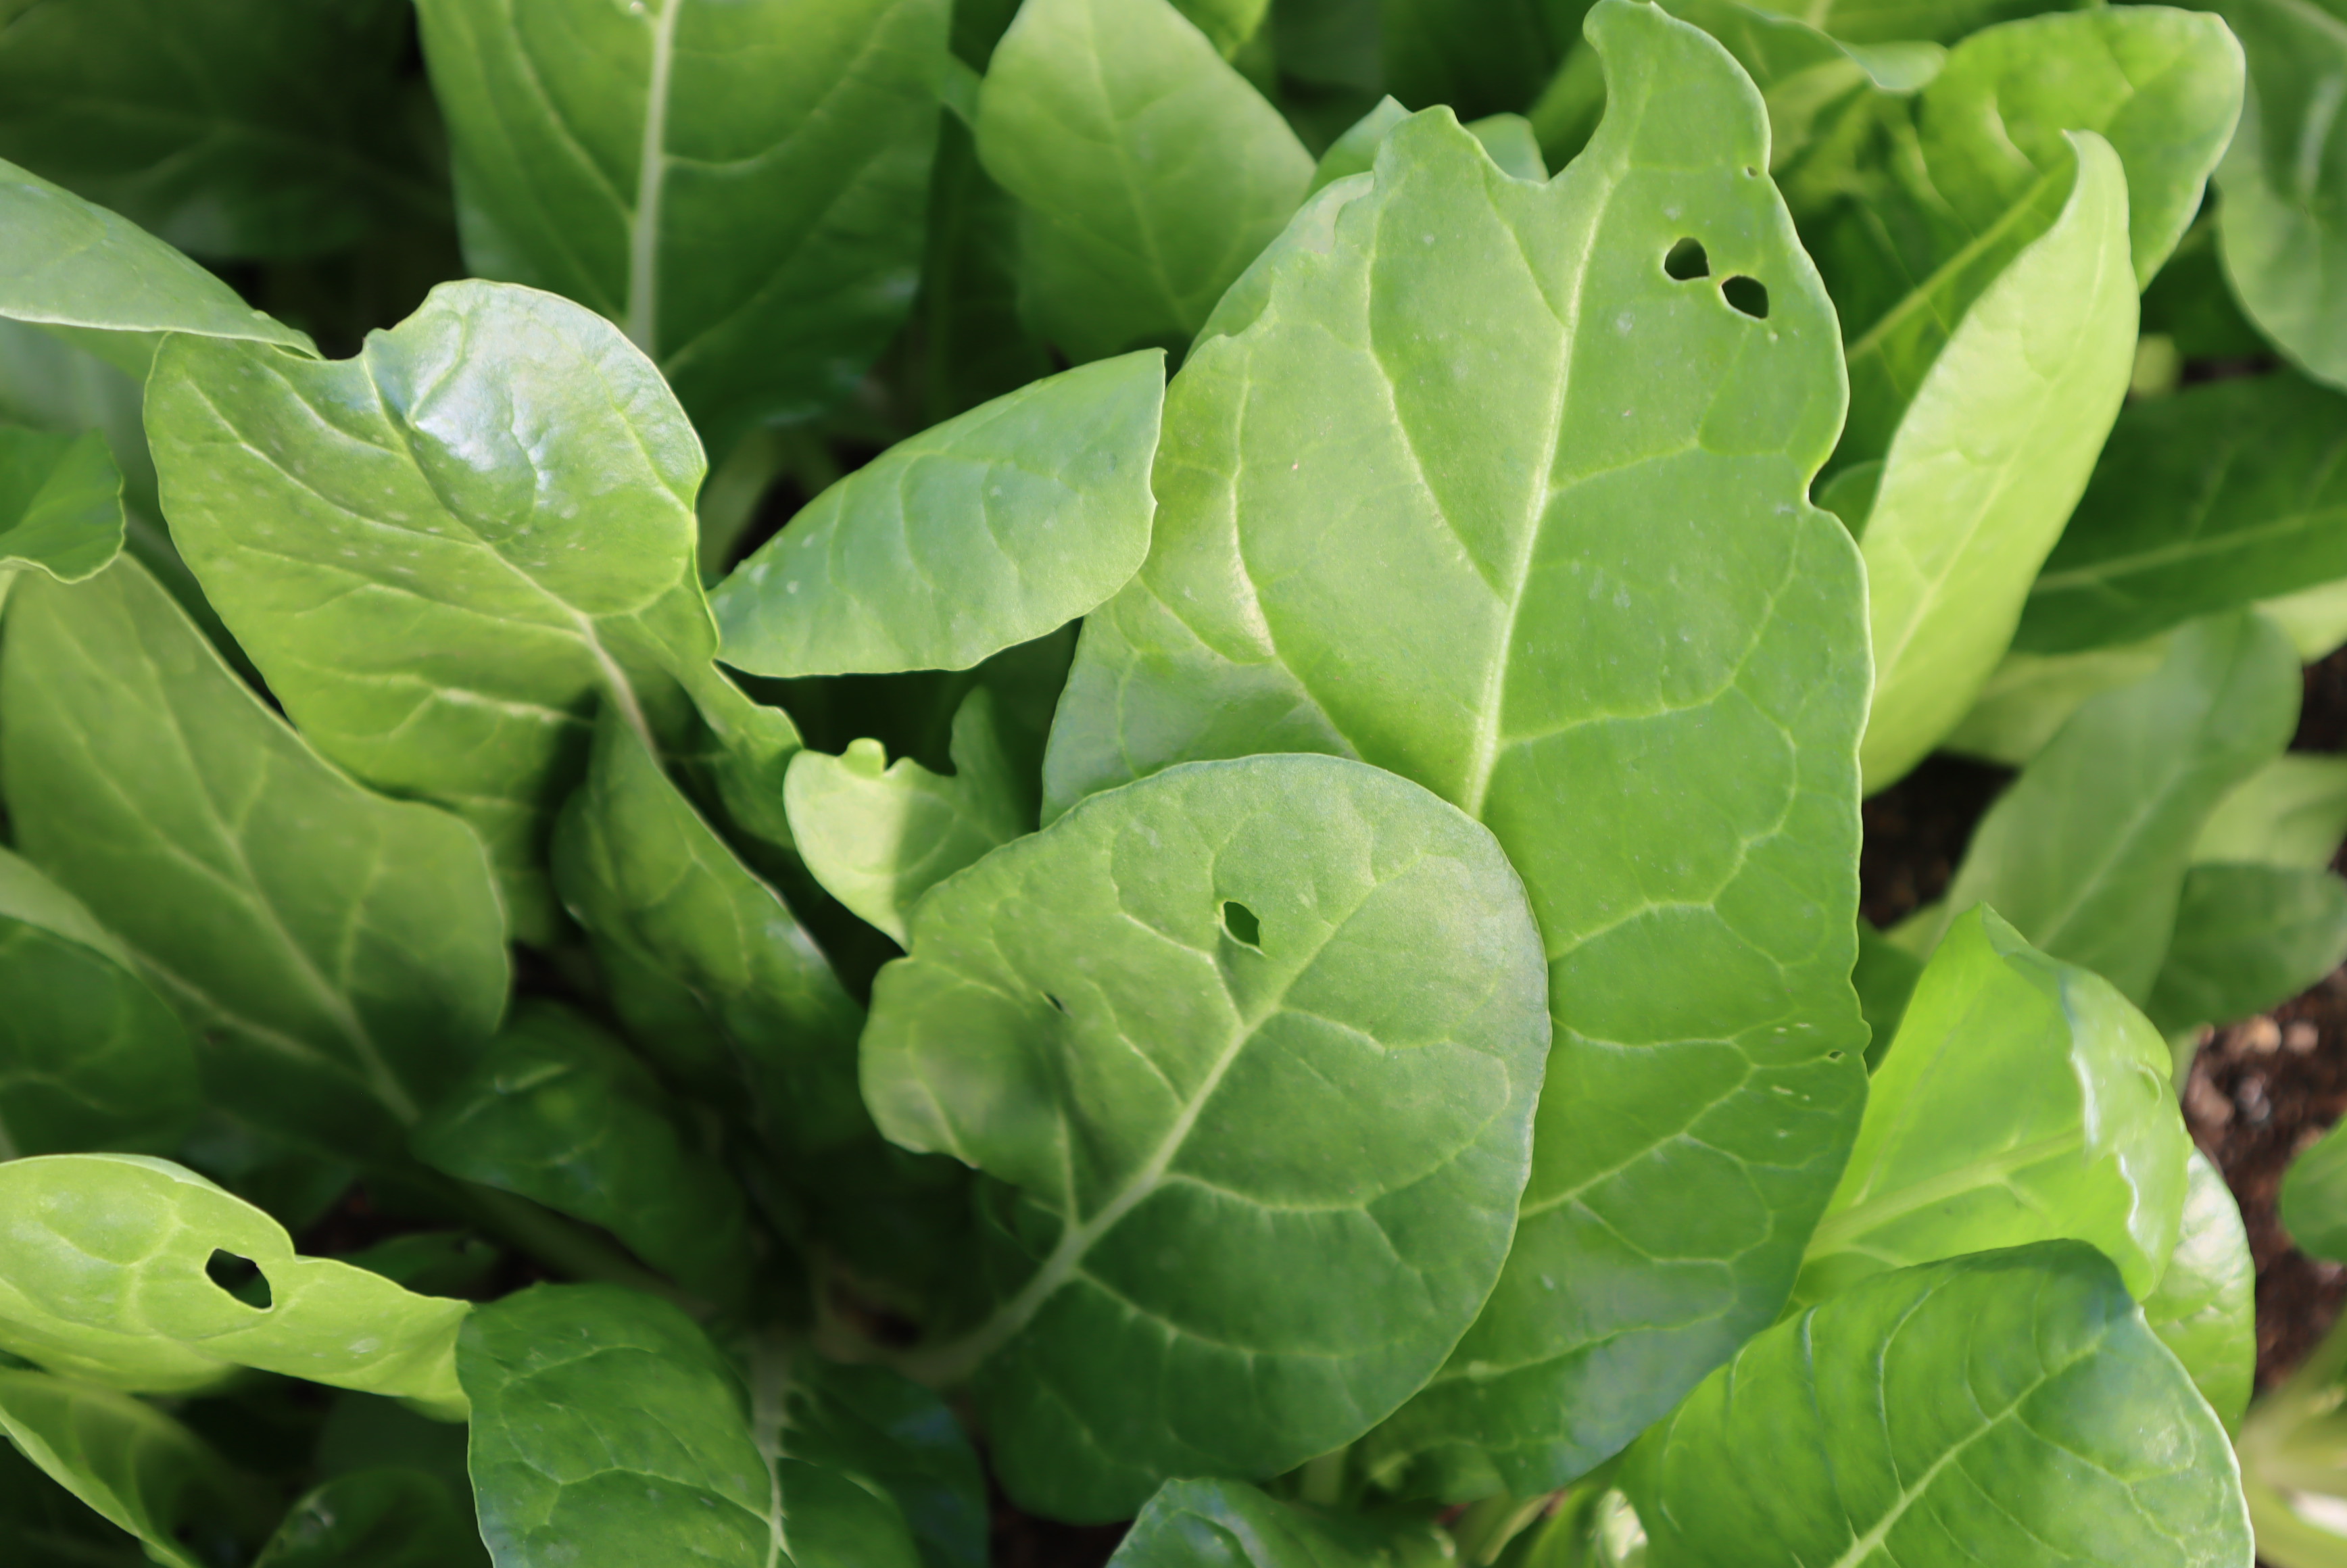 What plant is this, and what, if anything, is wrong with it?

chard, phytophagous
